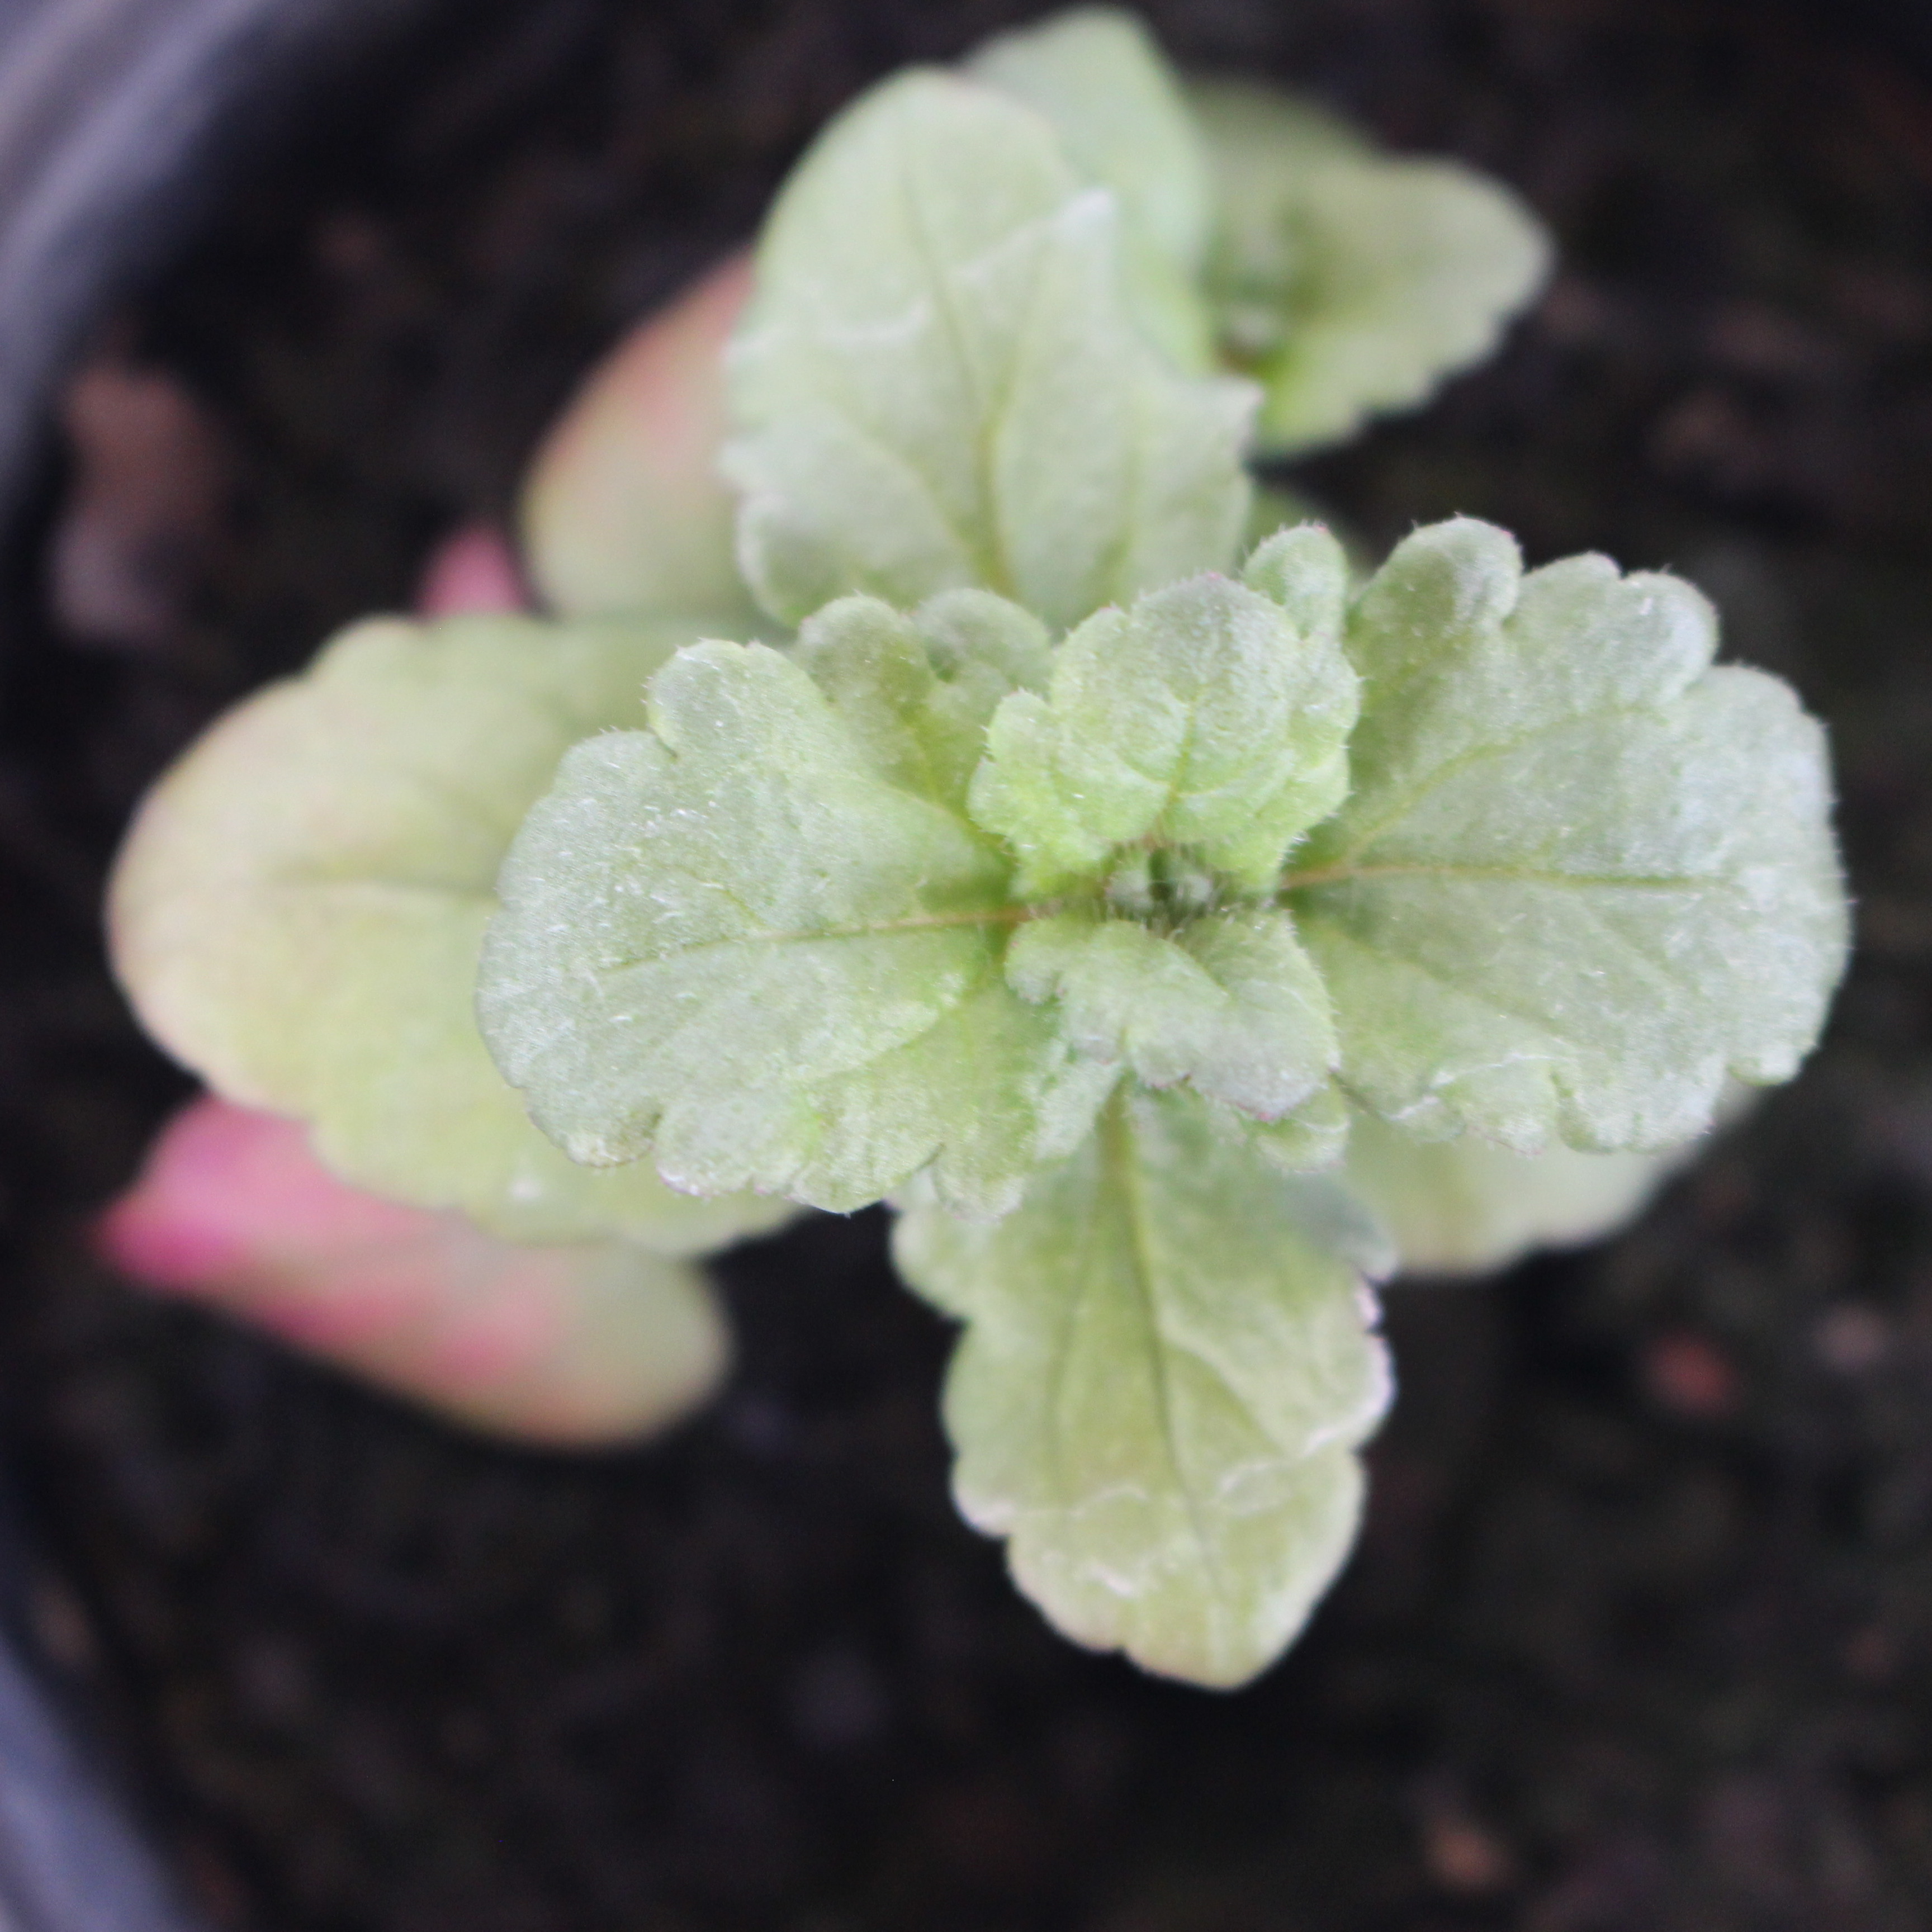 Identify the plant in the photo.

Veronica persica
